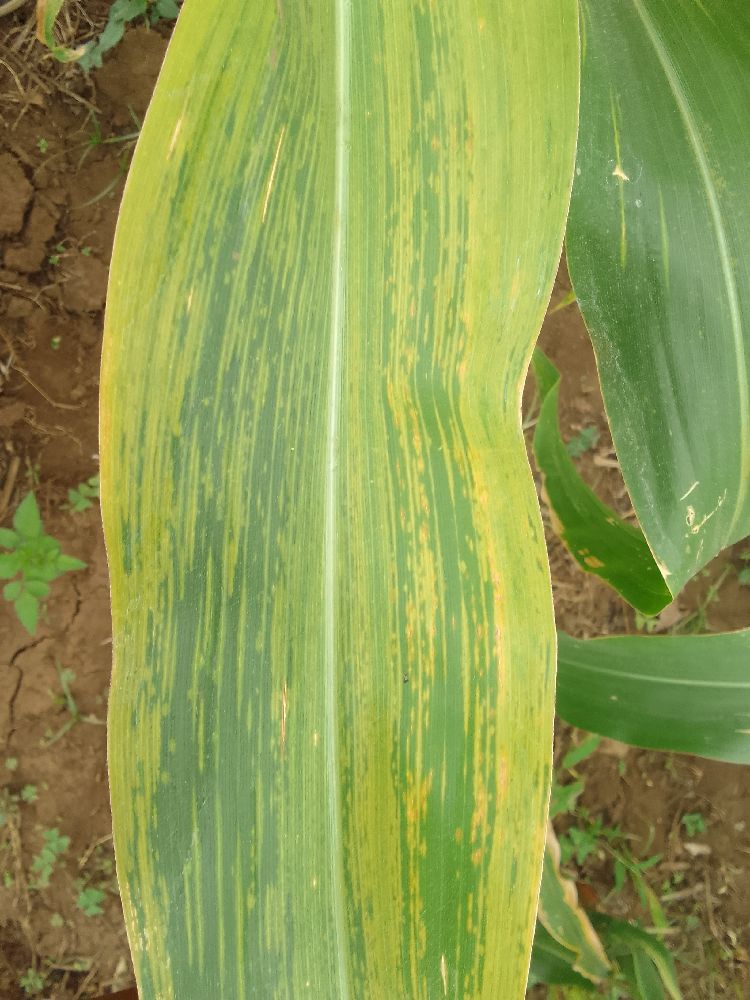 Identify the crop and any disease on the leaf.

maize, maize lethal necrosis
